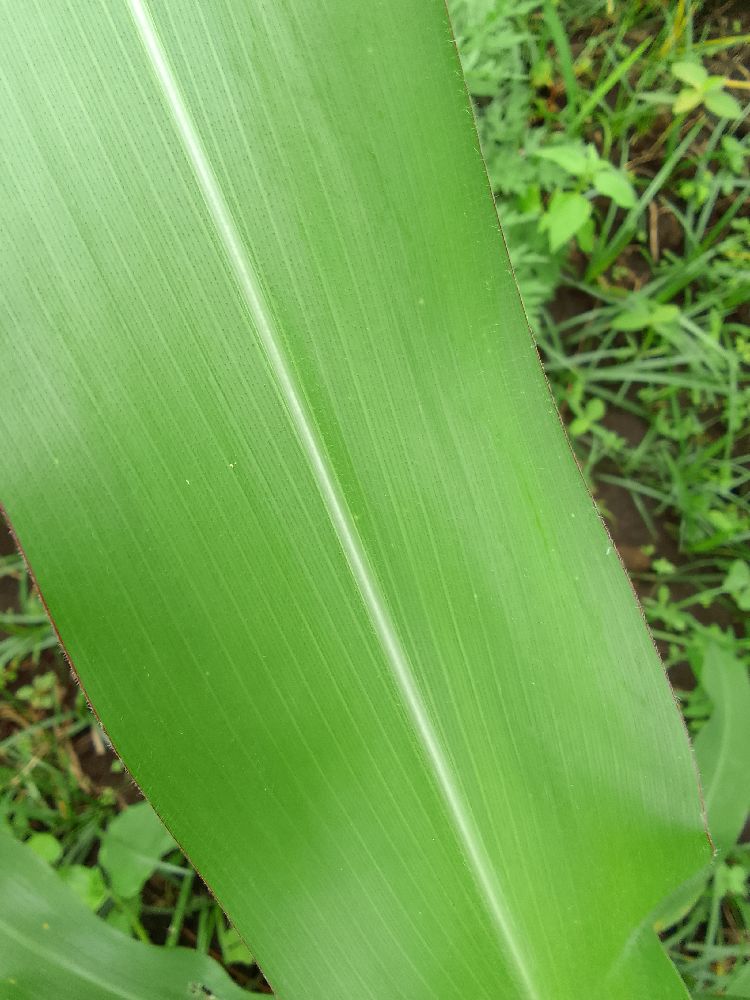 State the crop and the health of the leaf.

maize, healthy
